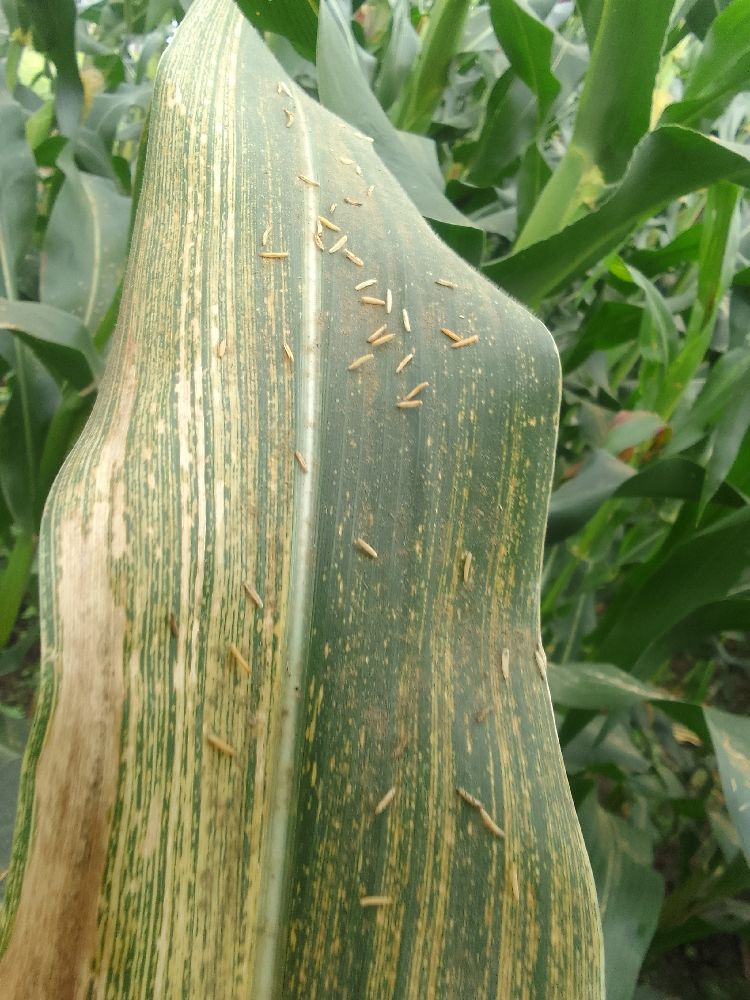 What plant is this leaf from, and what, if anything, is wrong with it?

maize, maize streak virus
